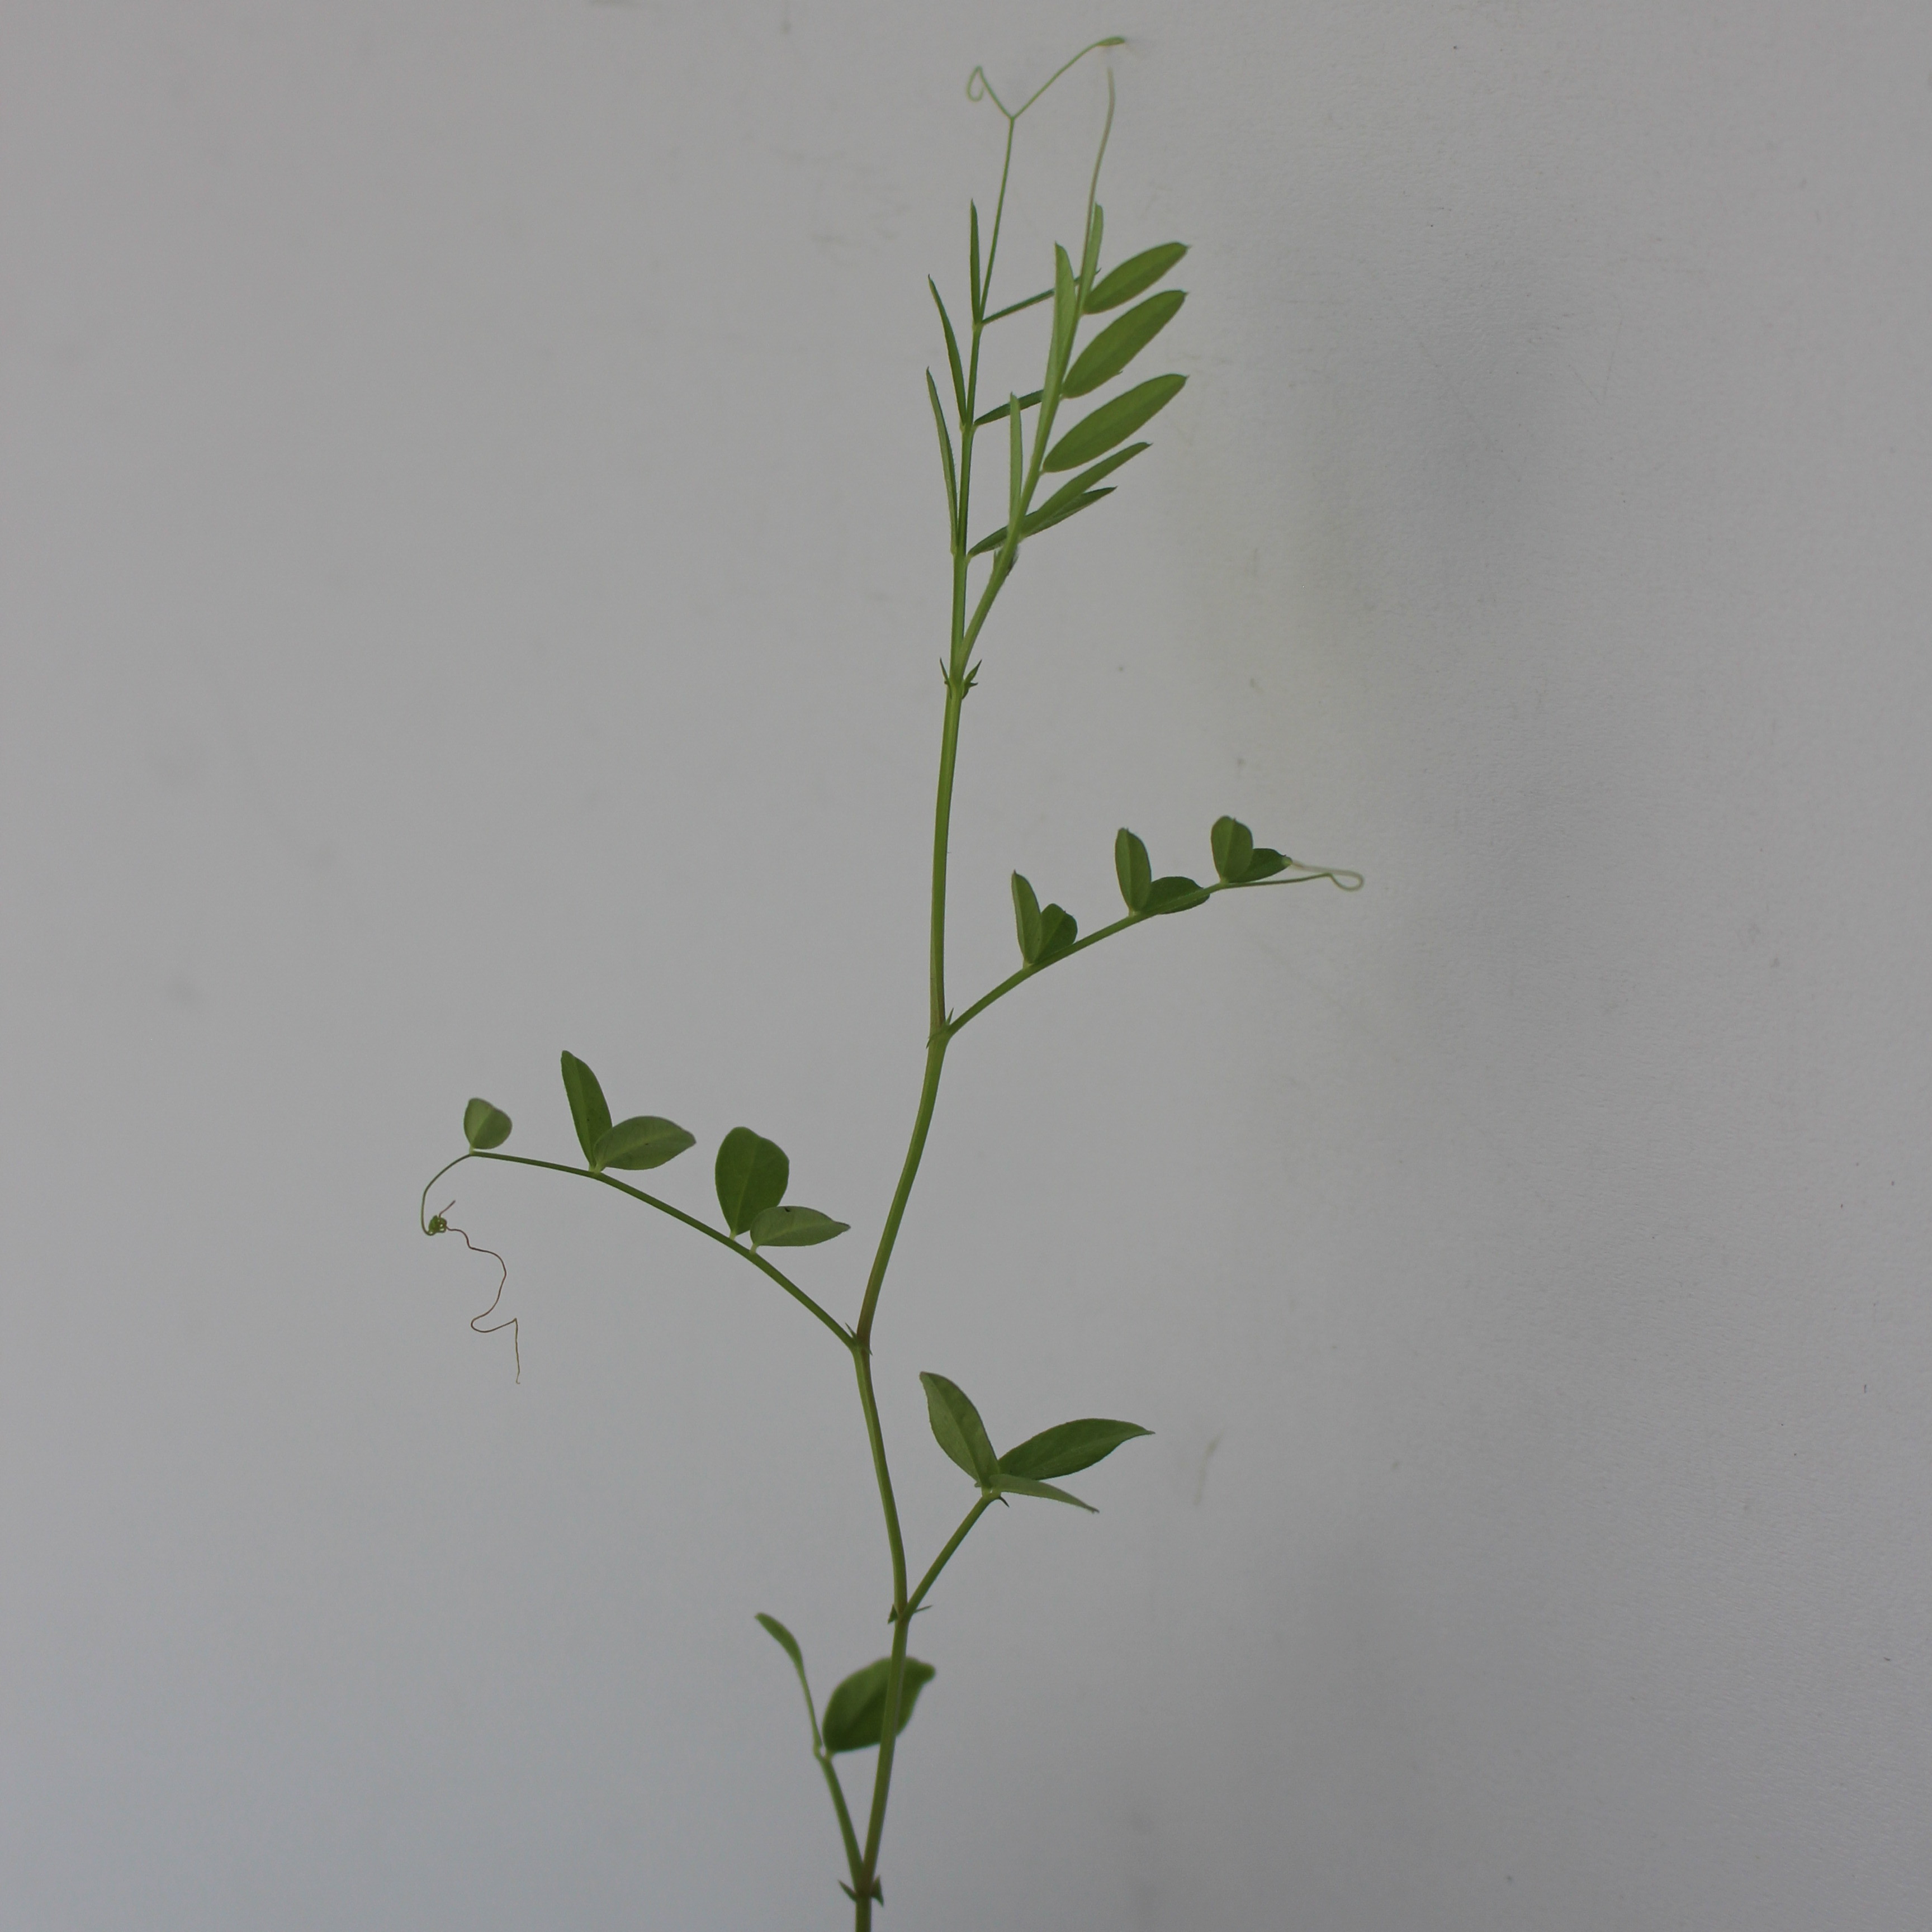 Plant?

Vicia sativa
